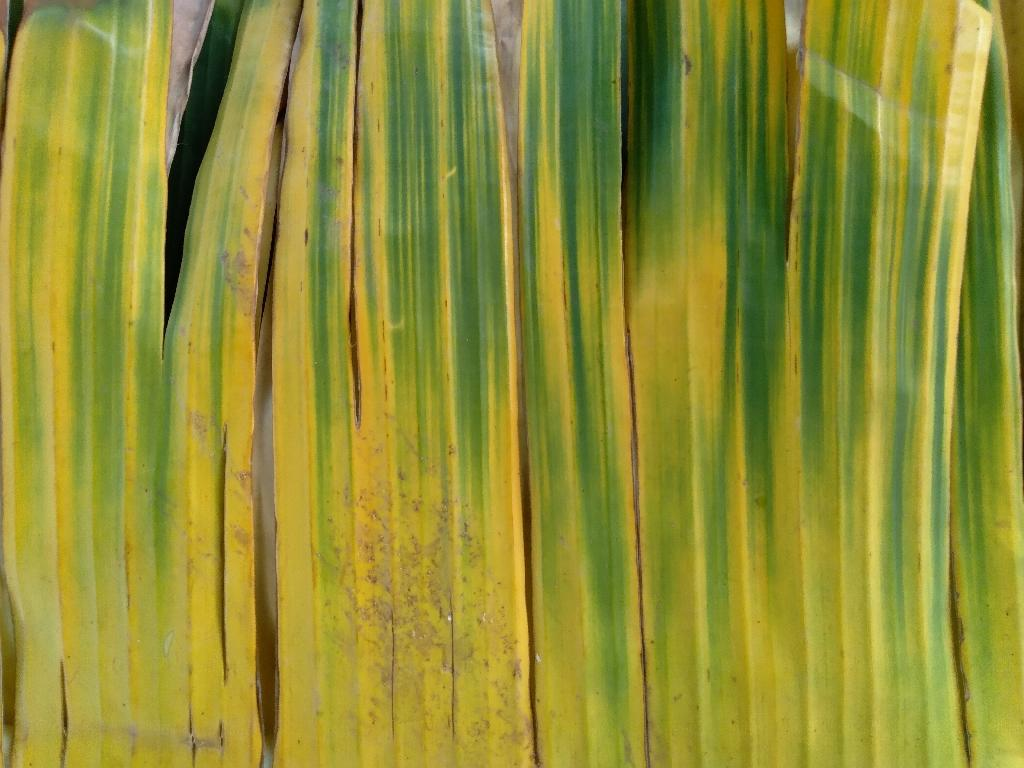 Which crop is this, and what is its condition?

banana, fusarium wilt race 1
